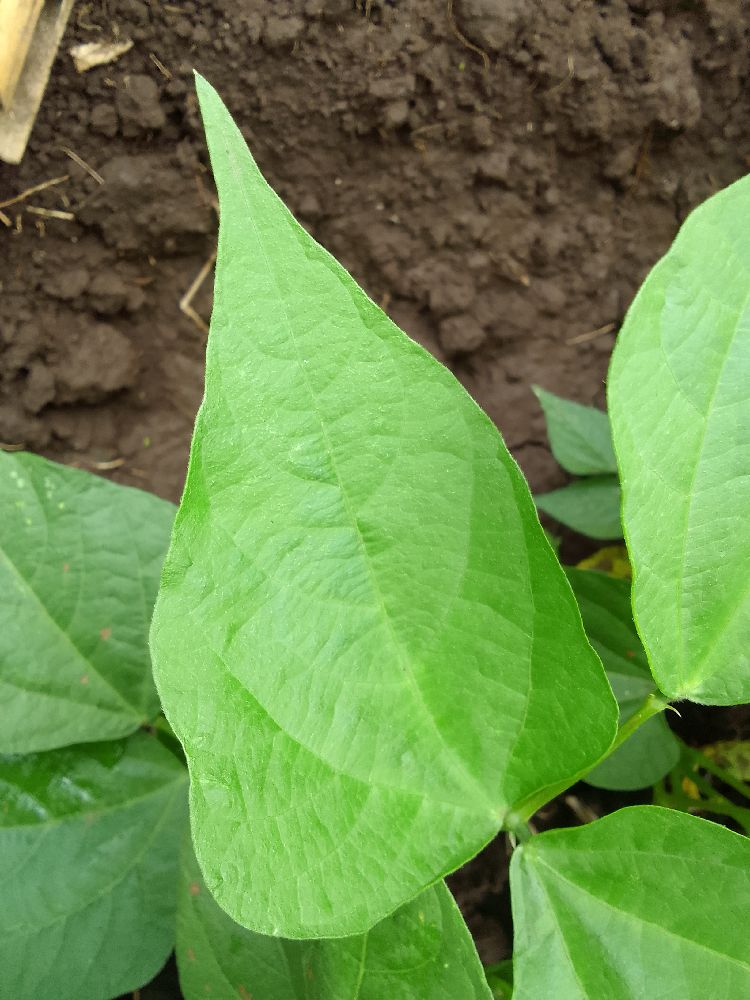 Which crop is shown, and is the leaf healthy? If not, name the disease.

common bean, healthy
